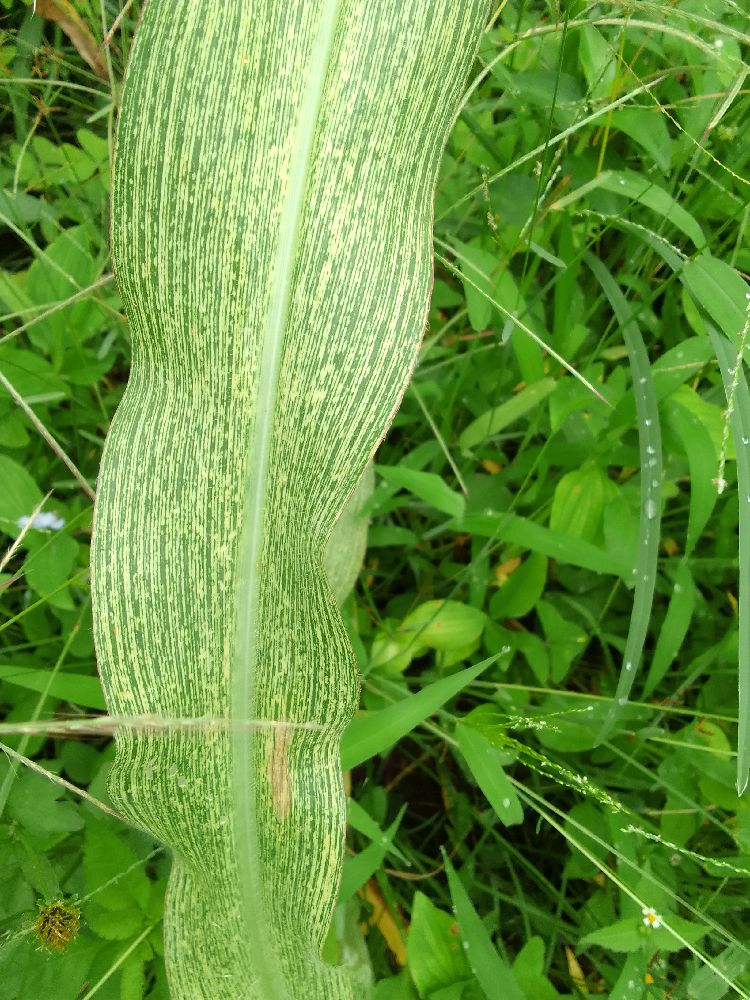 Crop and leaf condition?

maize, maize streak virus
